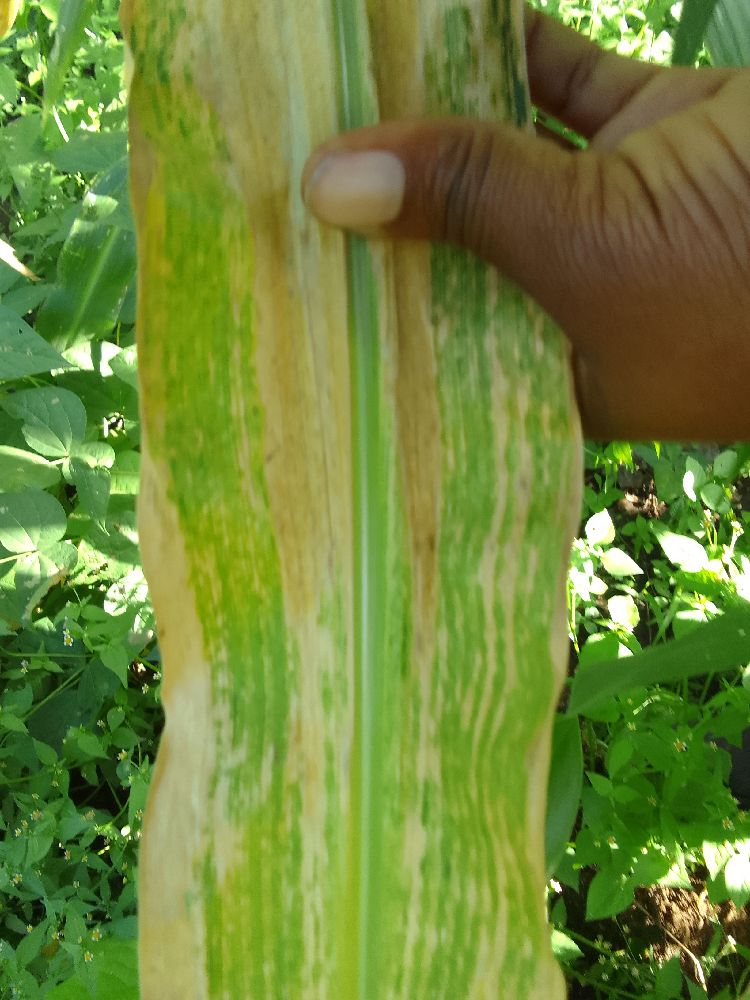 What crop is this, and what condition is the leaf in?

maize, maize lethal necrosis
